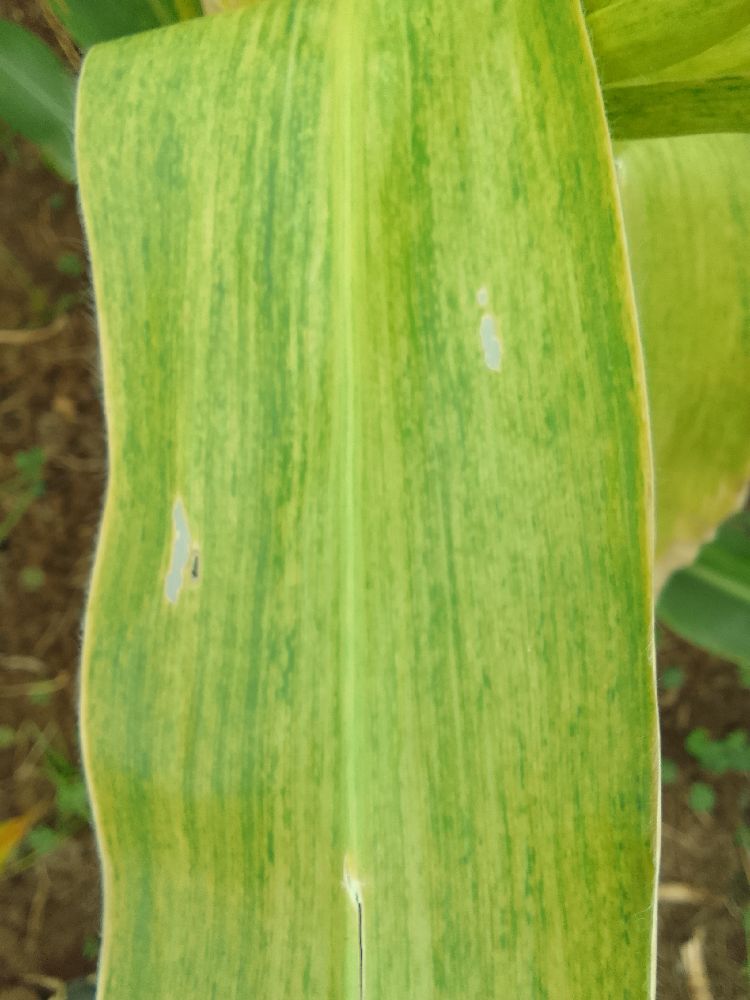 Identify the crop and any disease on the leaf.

maize, maize lethal necrosis
